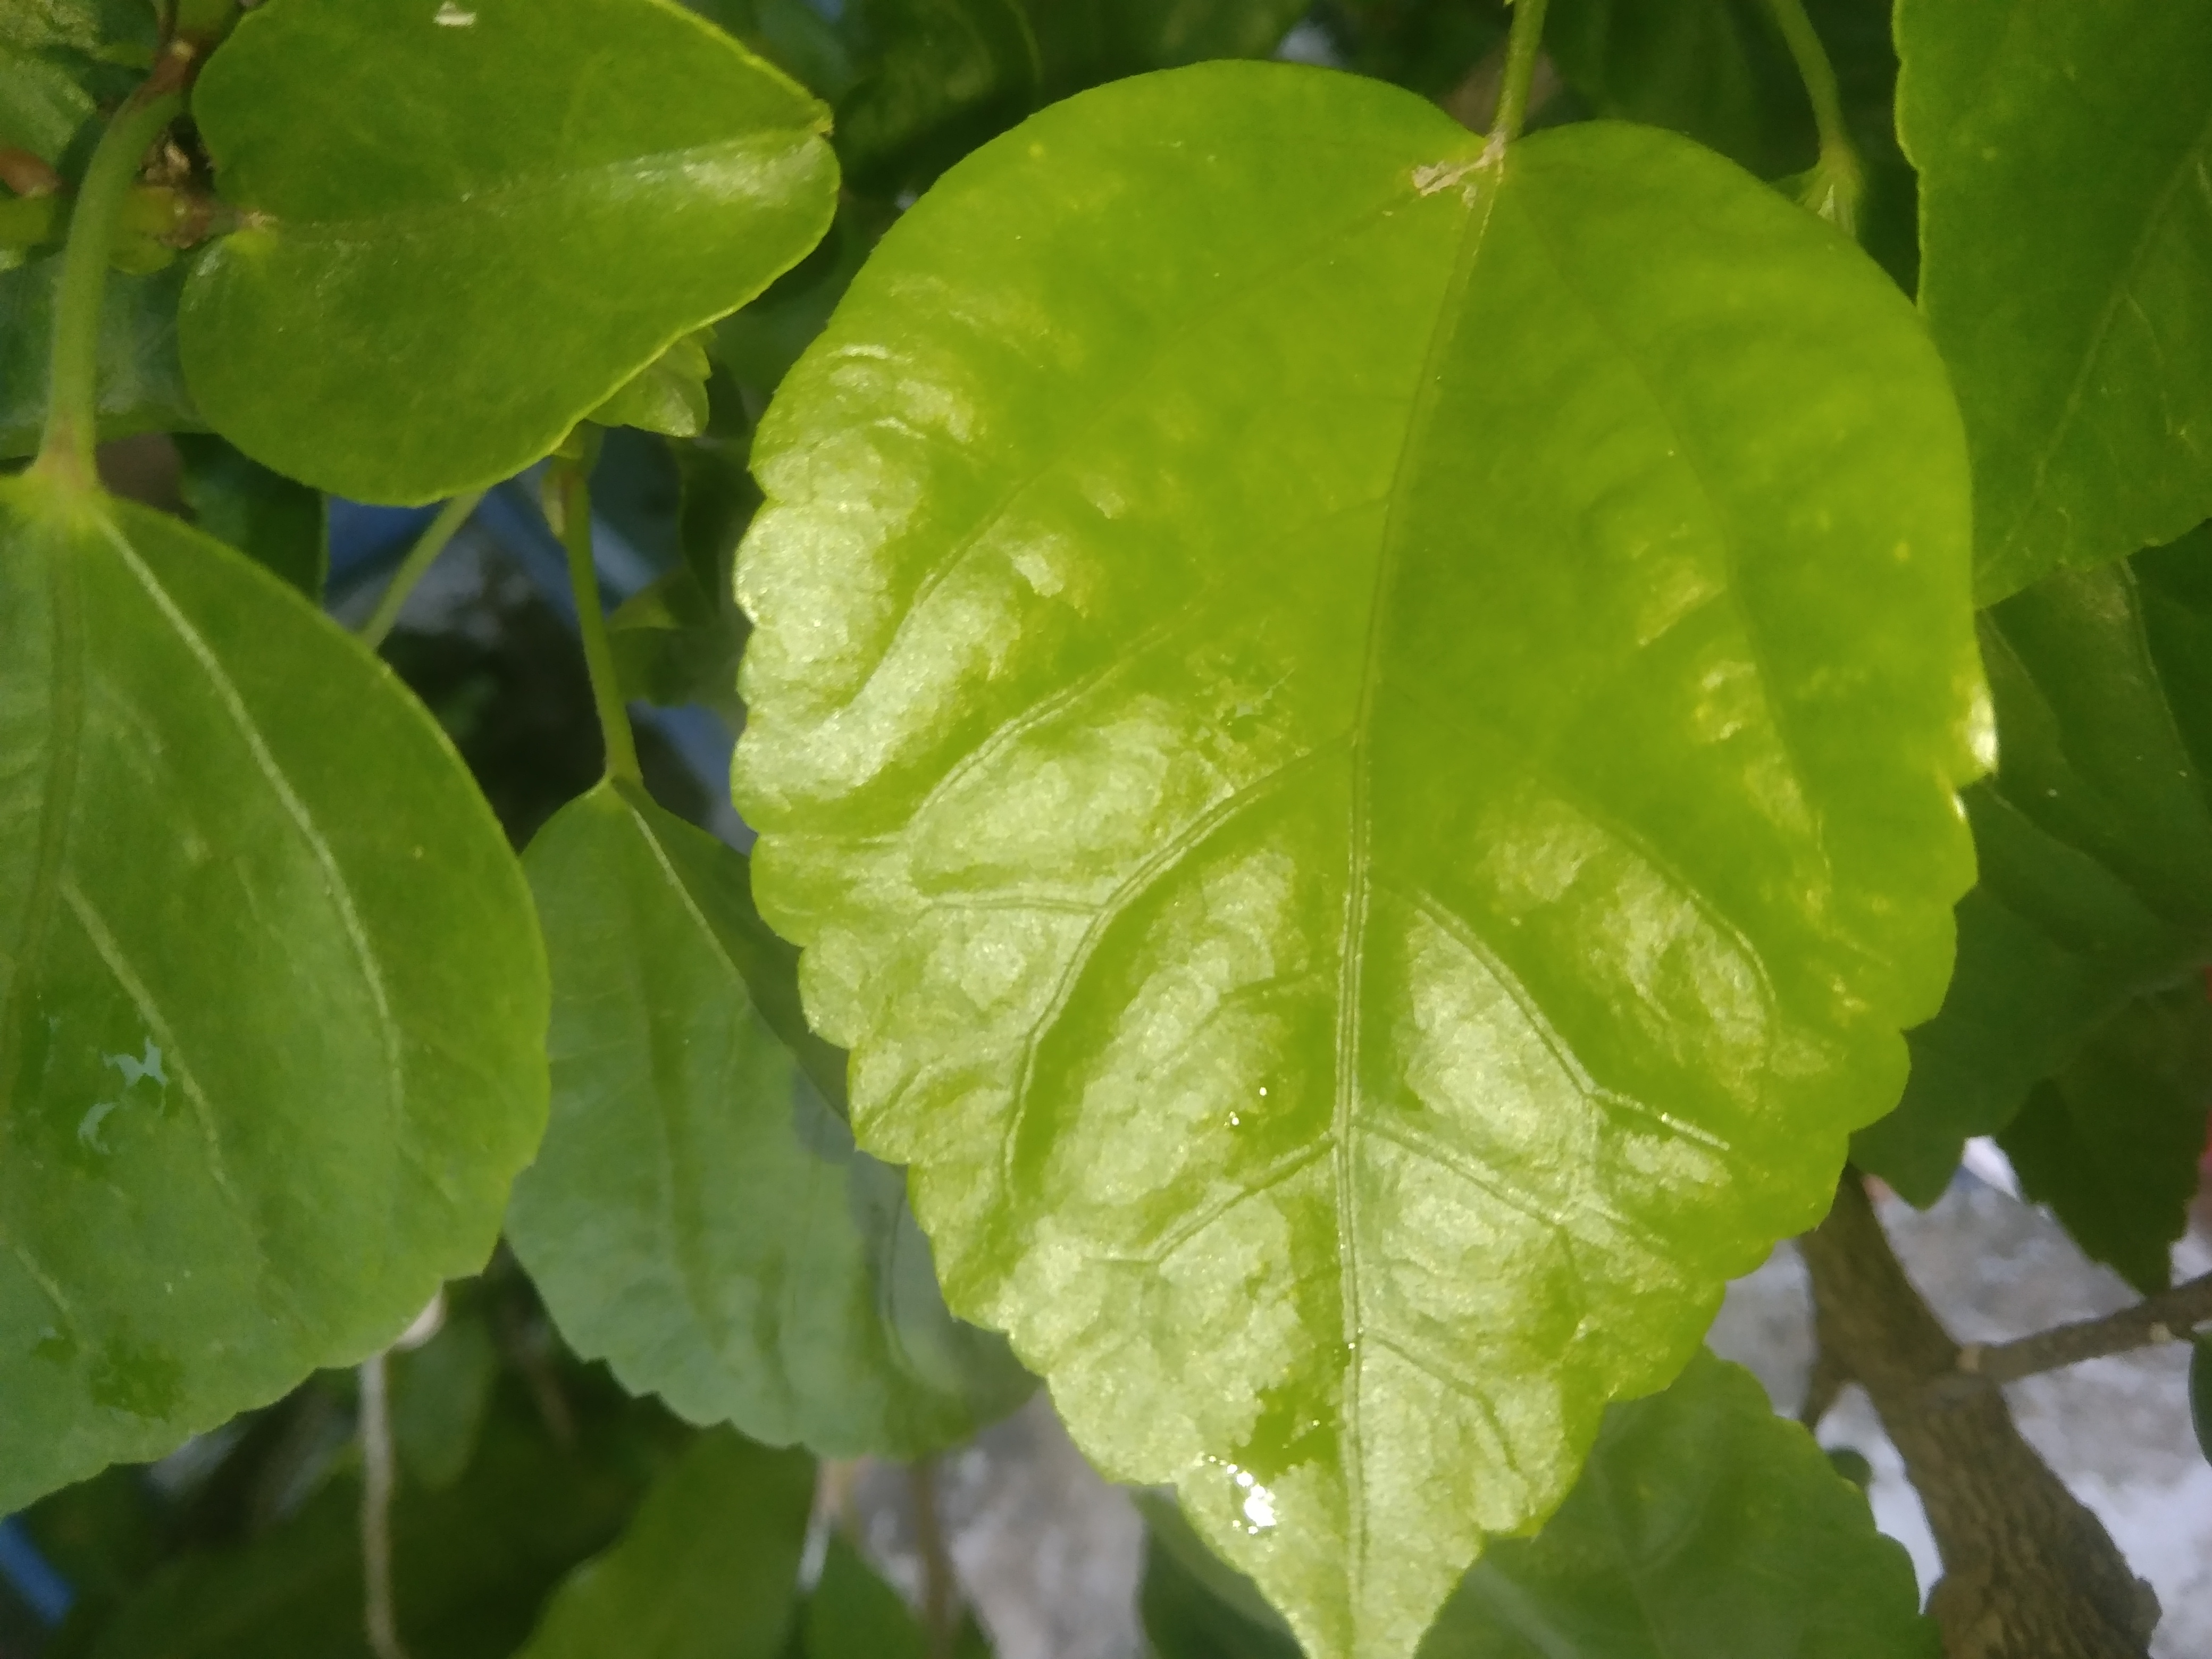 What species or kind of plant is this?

hibiscus
